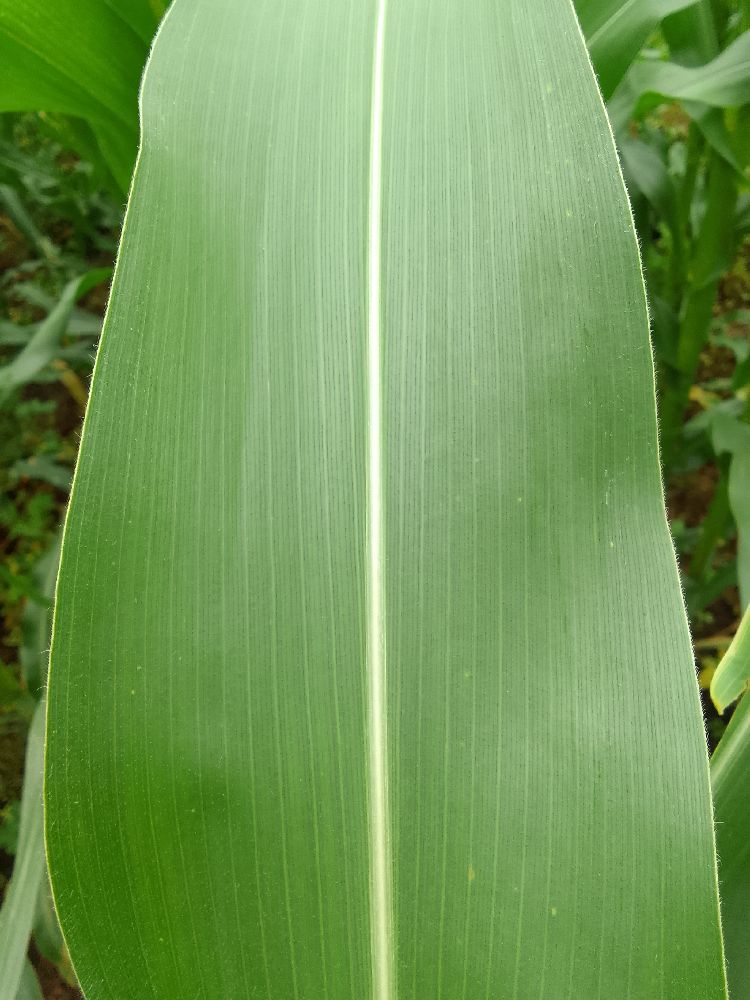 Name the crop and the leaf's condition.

maize, healthy
